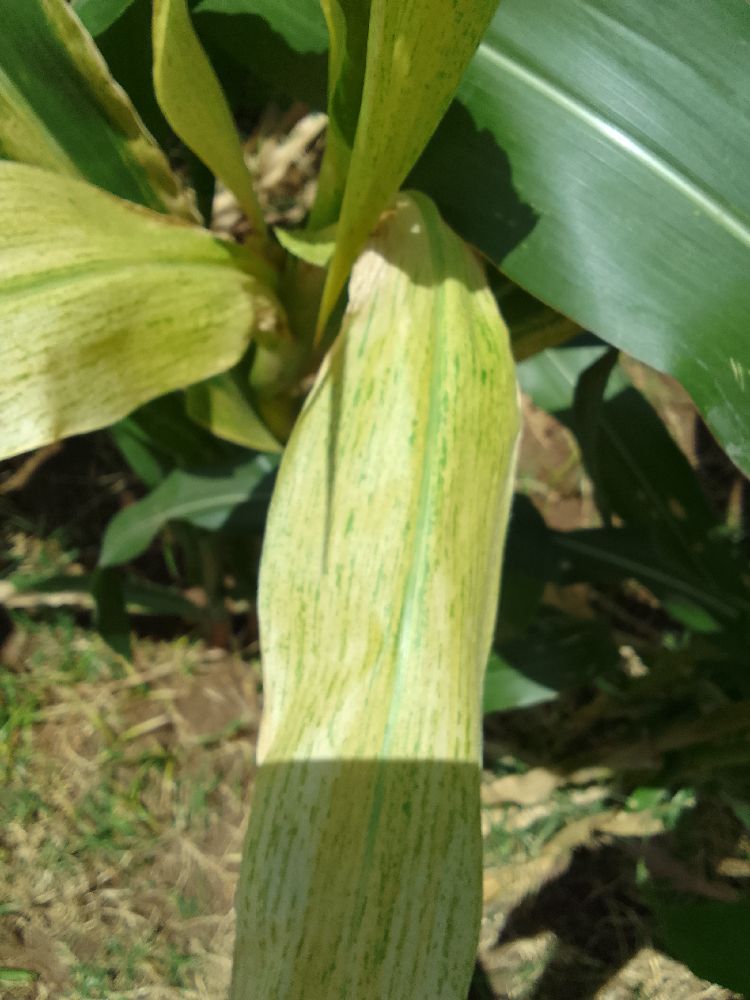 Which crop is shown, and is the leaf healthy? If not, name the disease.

maize, maize lethal necrosis
